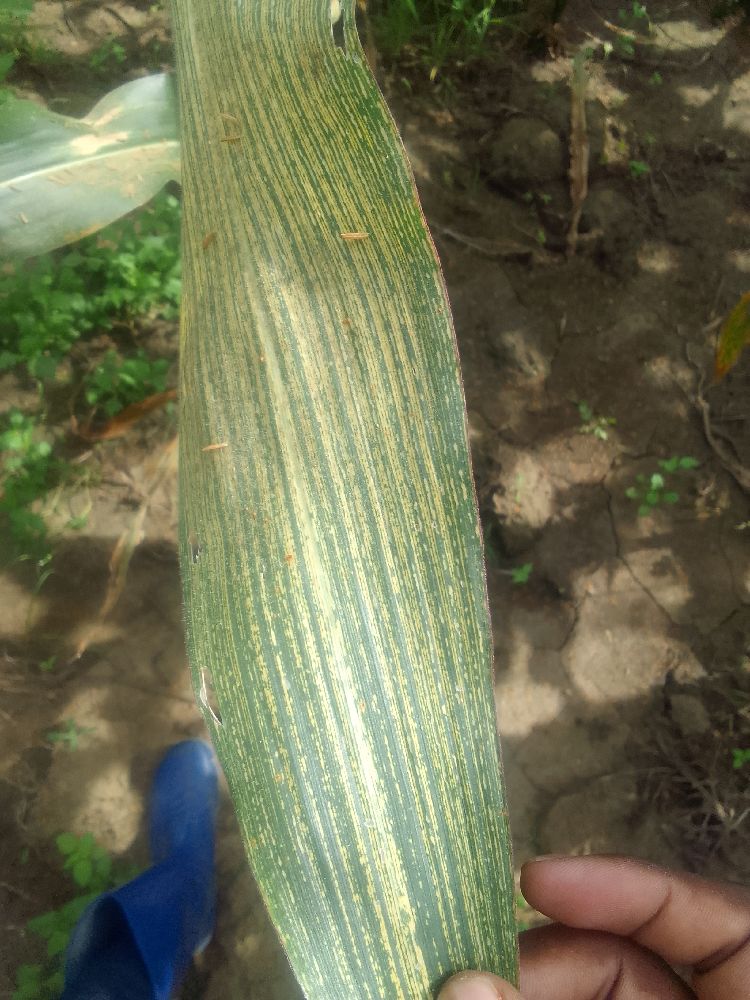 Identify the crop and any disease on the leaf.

maize, maize streak virus
